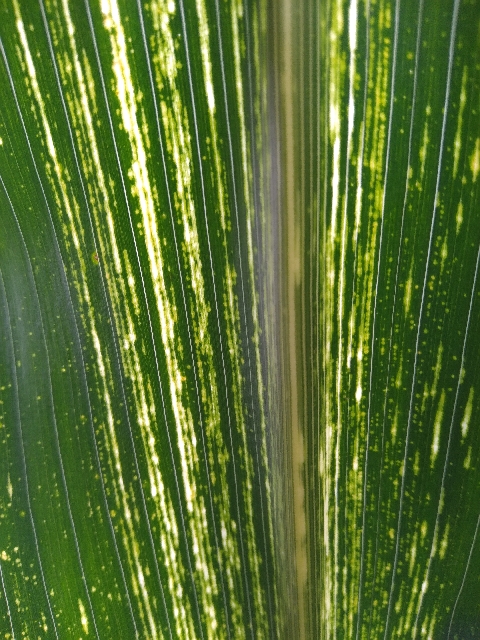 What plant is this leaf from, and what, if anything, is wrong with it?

maize, maize streak virus
